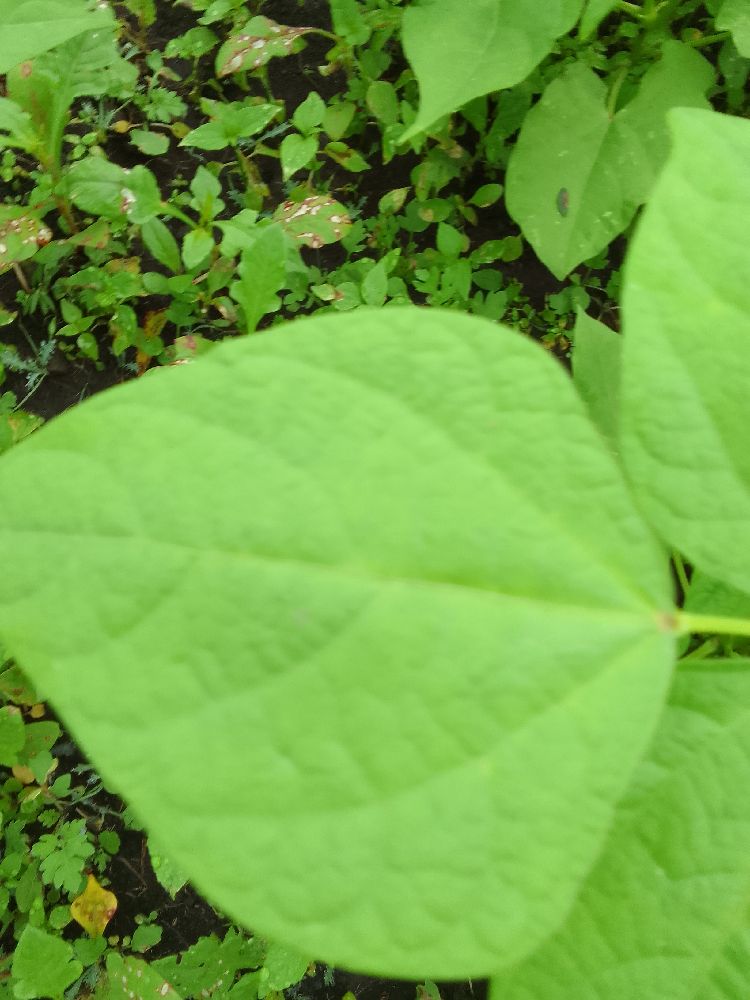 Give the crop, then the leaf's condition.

common bean, healthy
